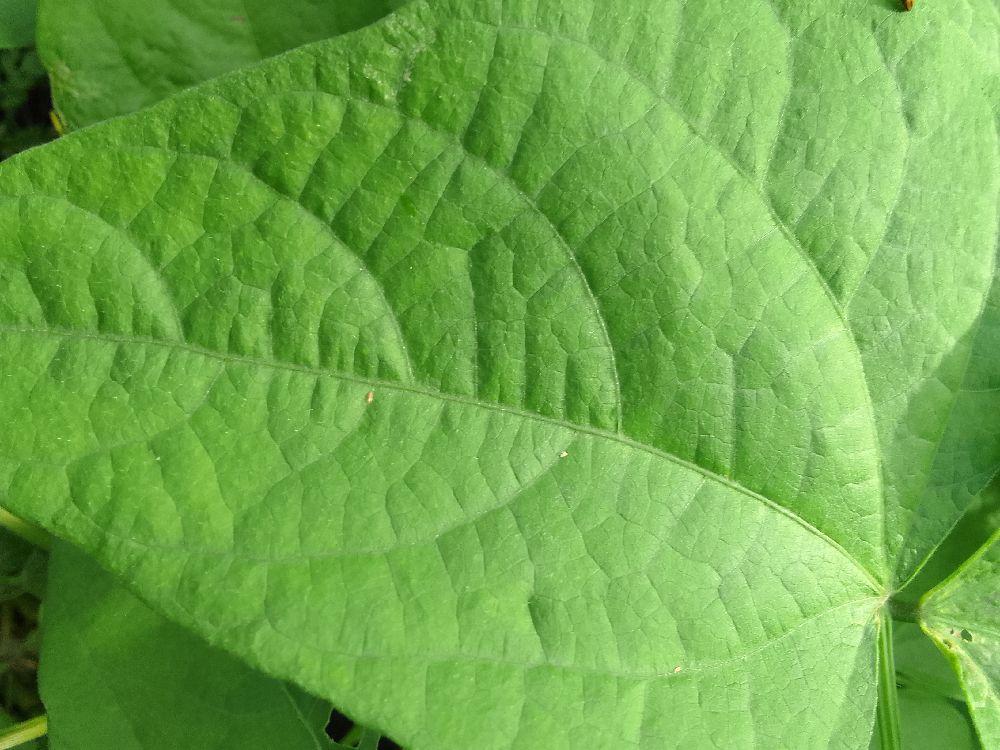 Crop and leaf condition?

common bean, healthy
